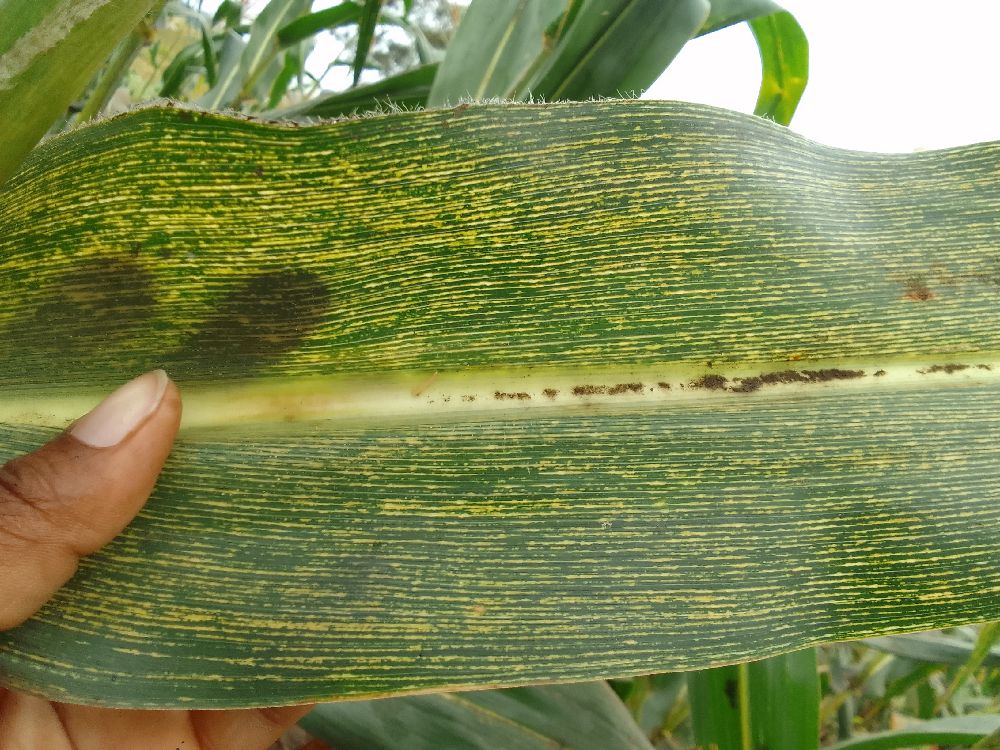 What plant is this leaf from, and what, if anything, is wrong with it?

maize, maize streak virus
